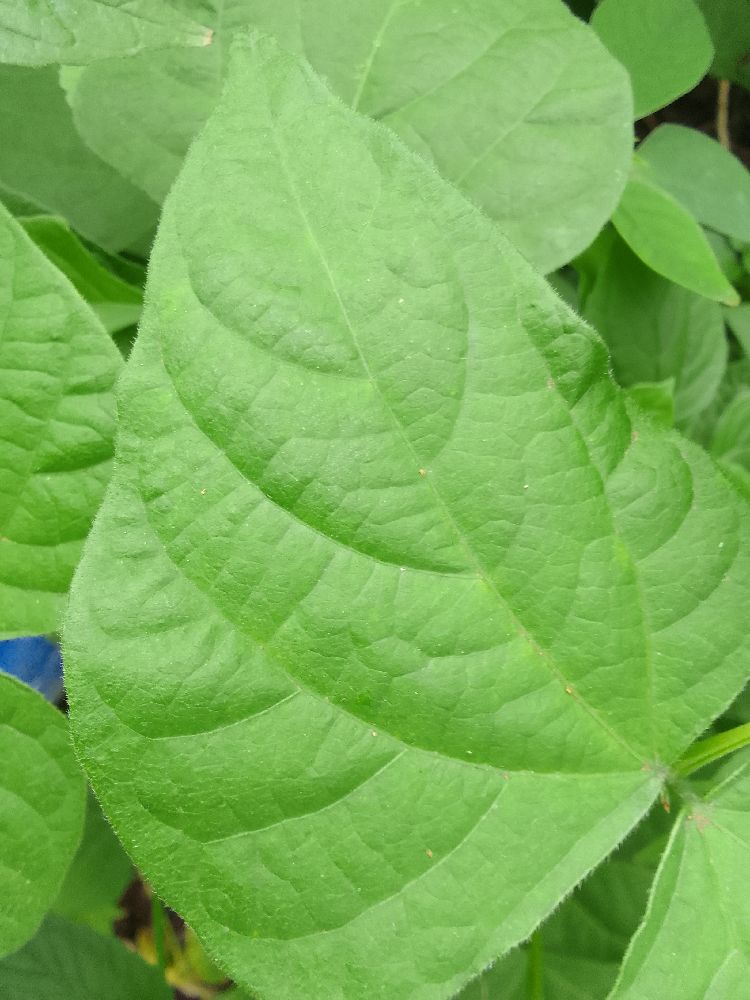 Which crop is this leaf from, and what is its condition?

common bean, healthy
